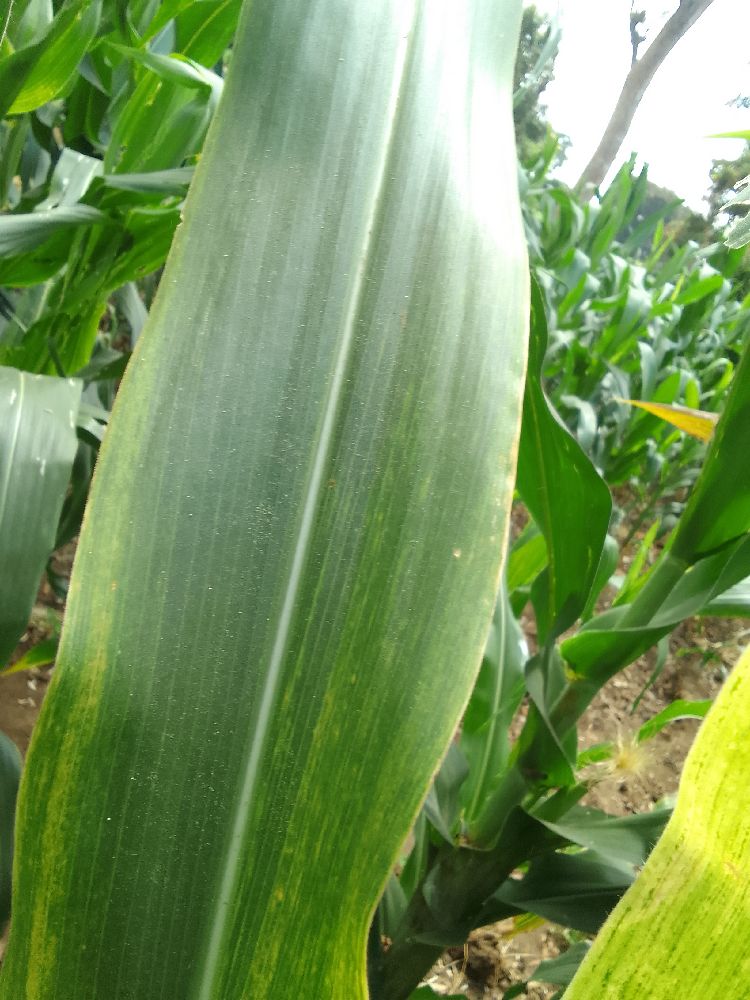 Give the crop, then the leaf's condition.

maize, maize lethal necrosis
